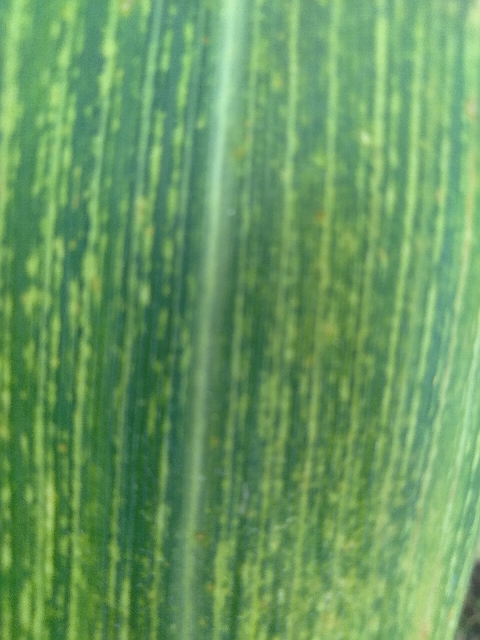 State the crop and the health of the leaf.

maize, maize streak virus
